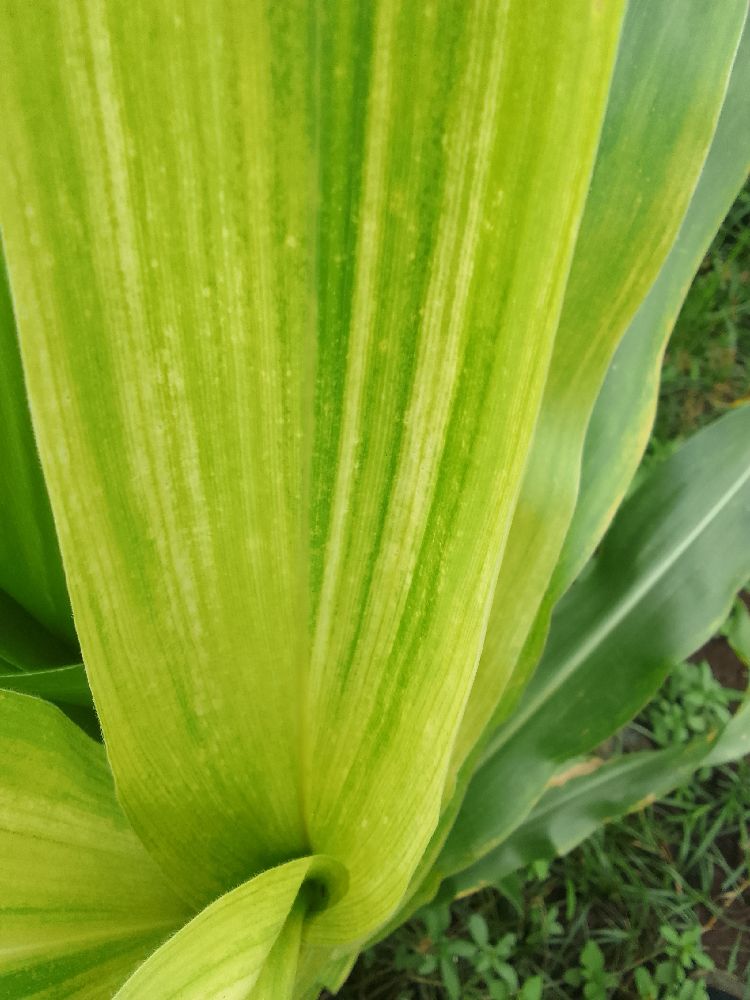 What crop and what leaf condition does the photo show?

maize, maize streak virus
